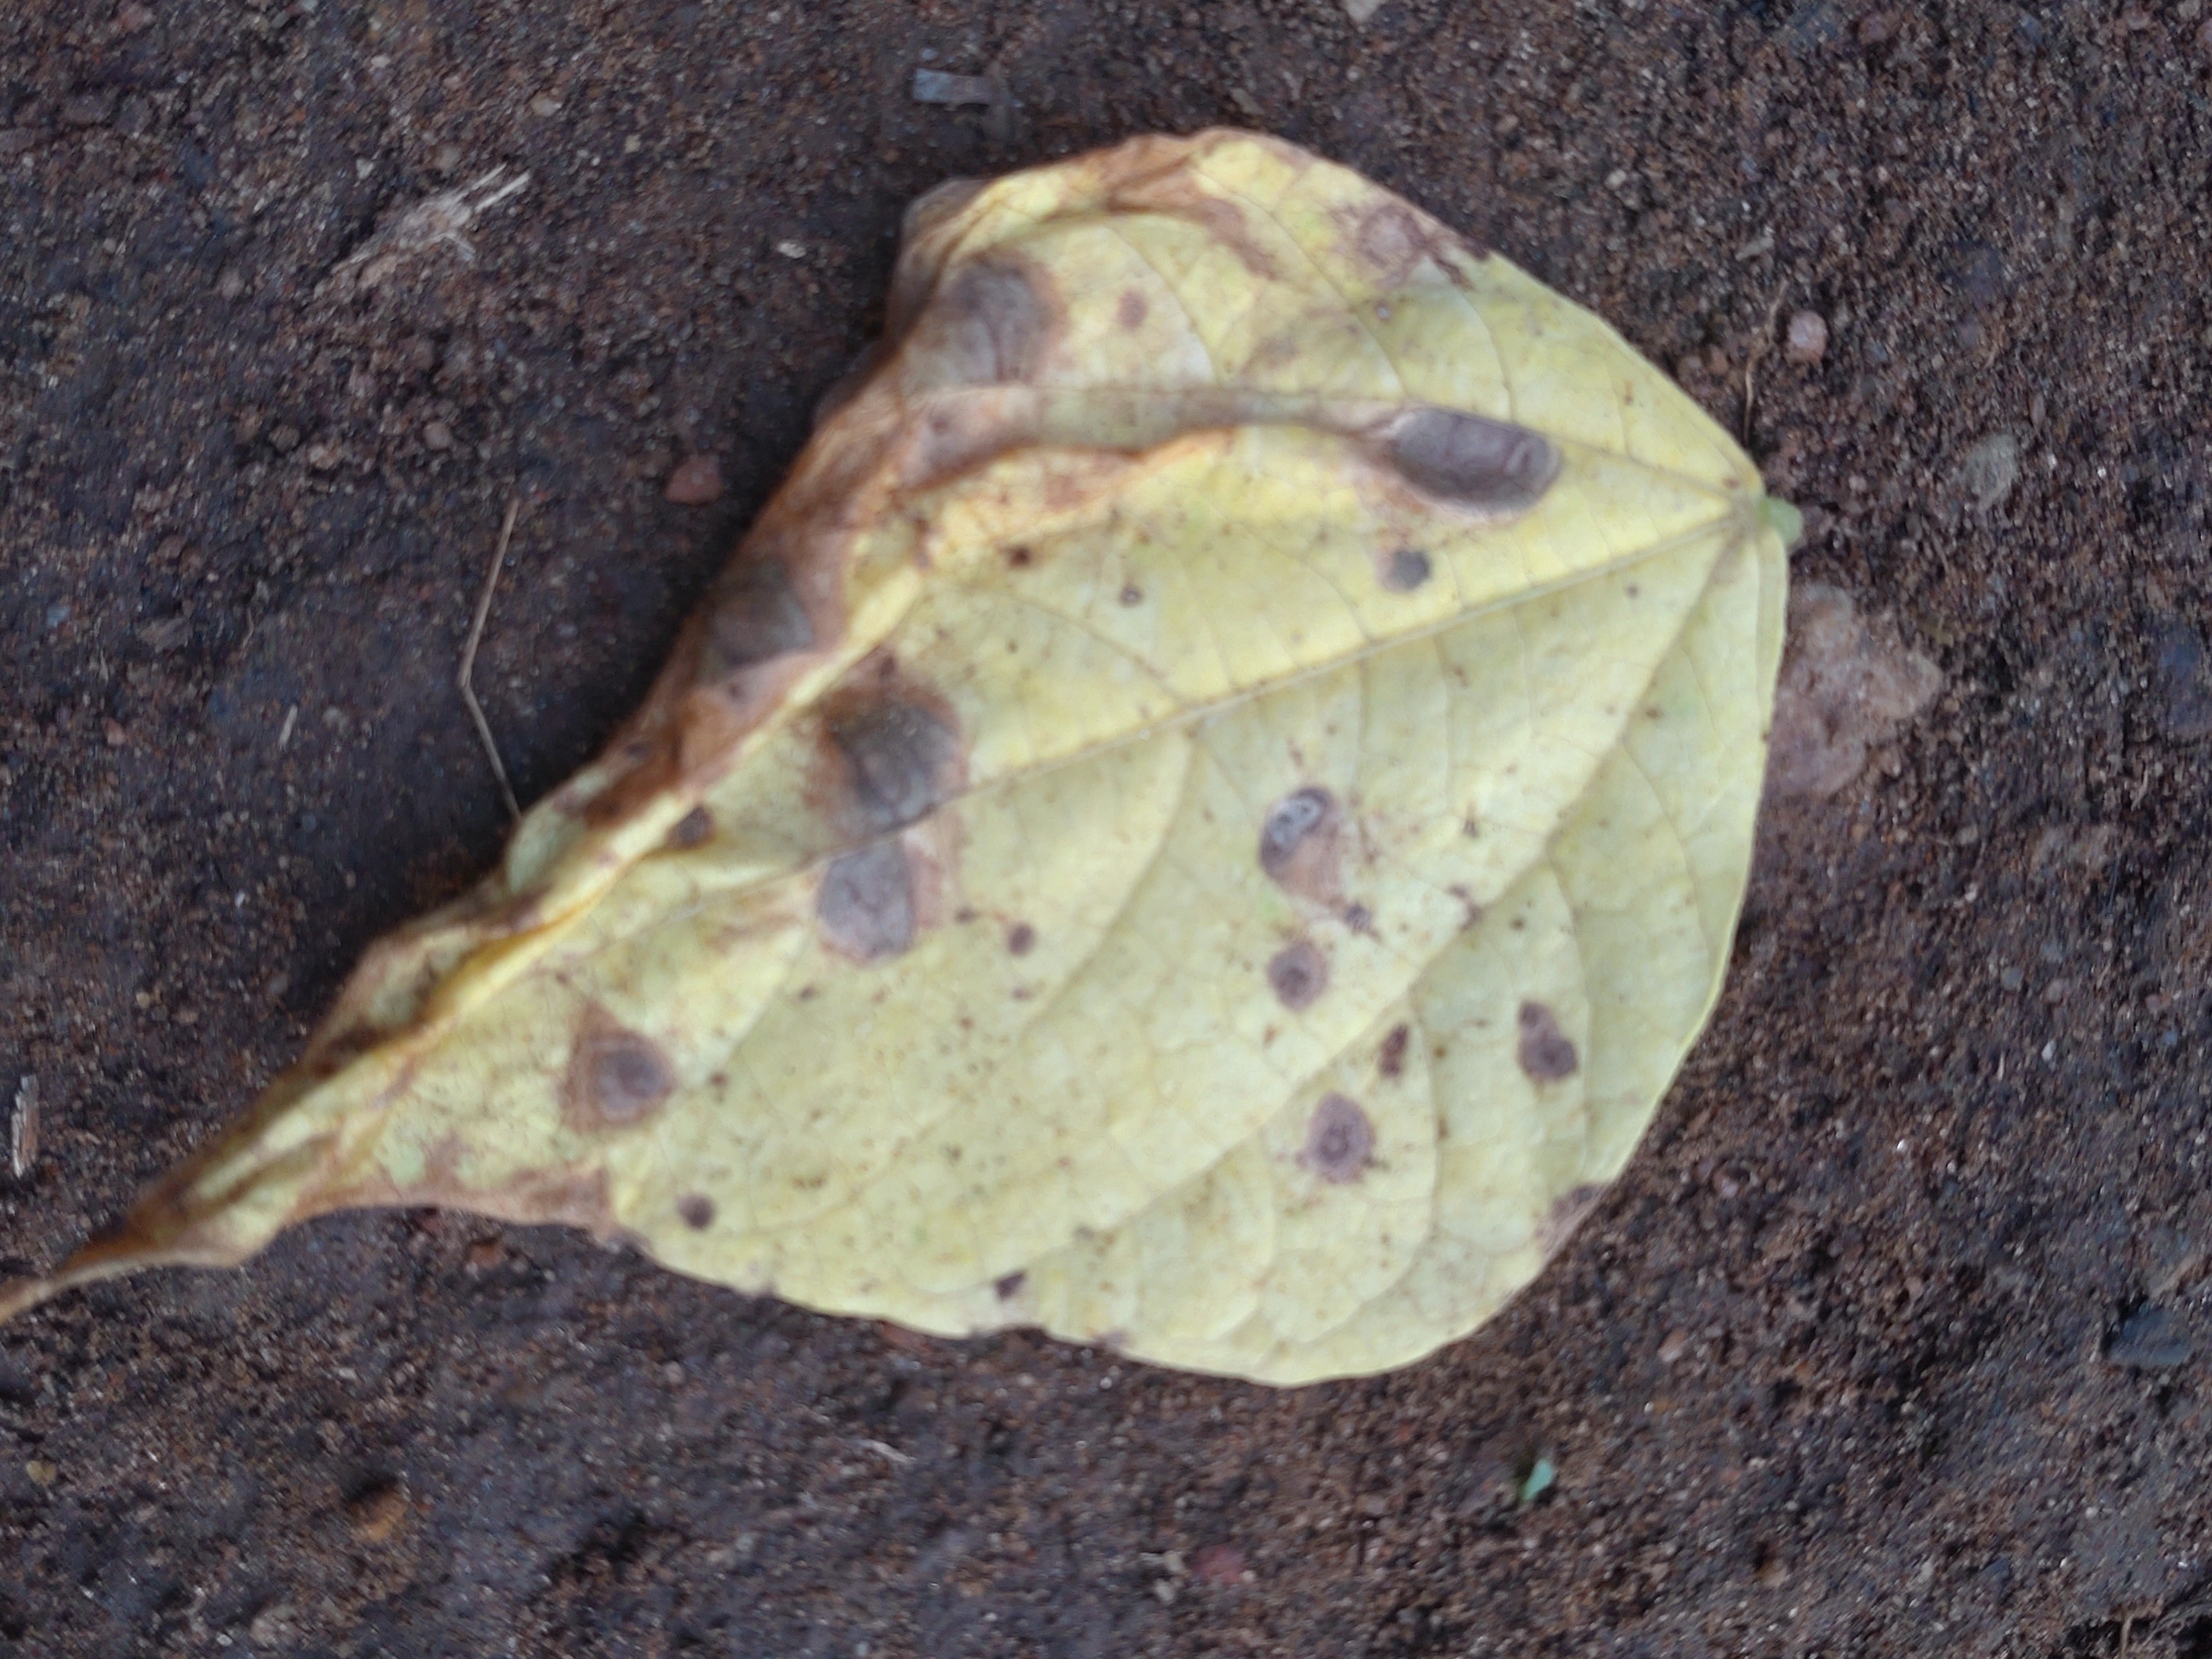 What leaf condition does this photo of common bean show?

anthracnose
